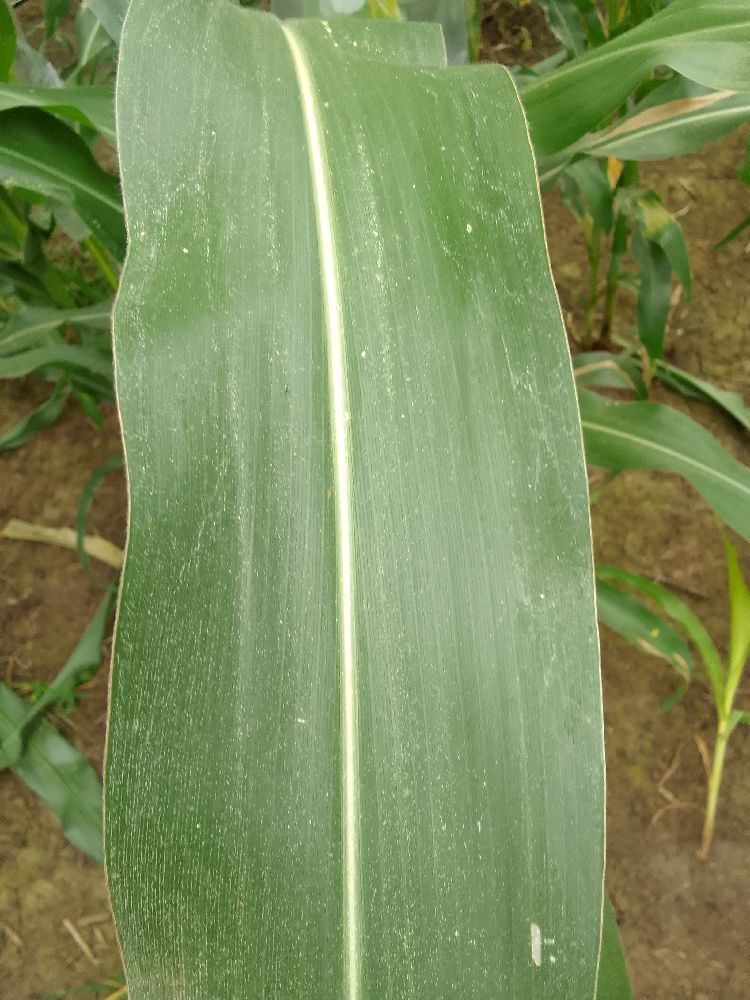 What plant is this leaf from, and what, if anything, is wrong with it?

maize, healthy
